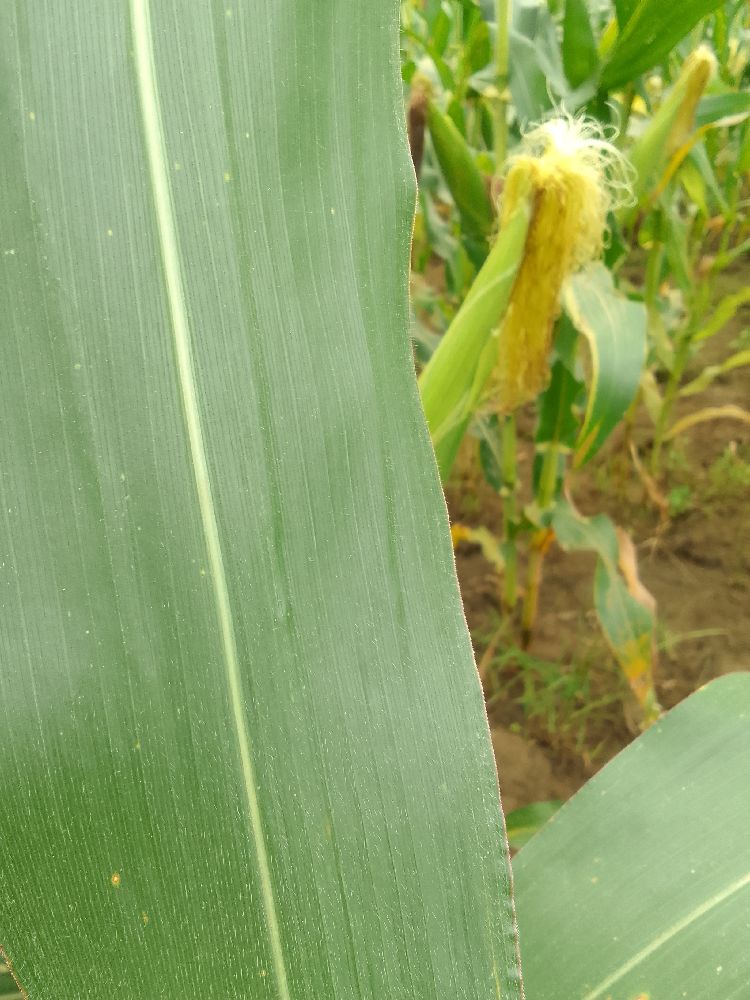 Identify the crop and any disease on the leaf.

maize, healthy
